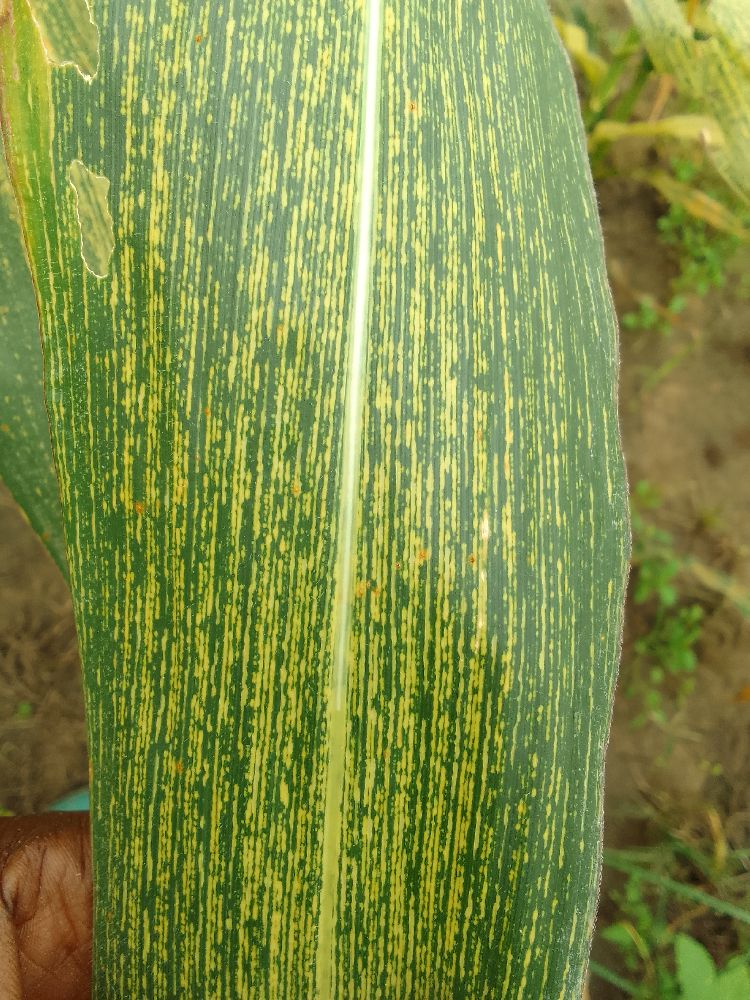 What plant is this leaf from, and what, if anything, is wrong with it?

maize, maize streak virus
